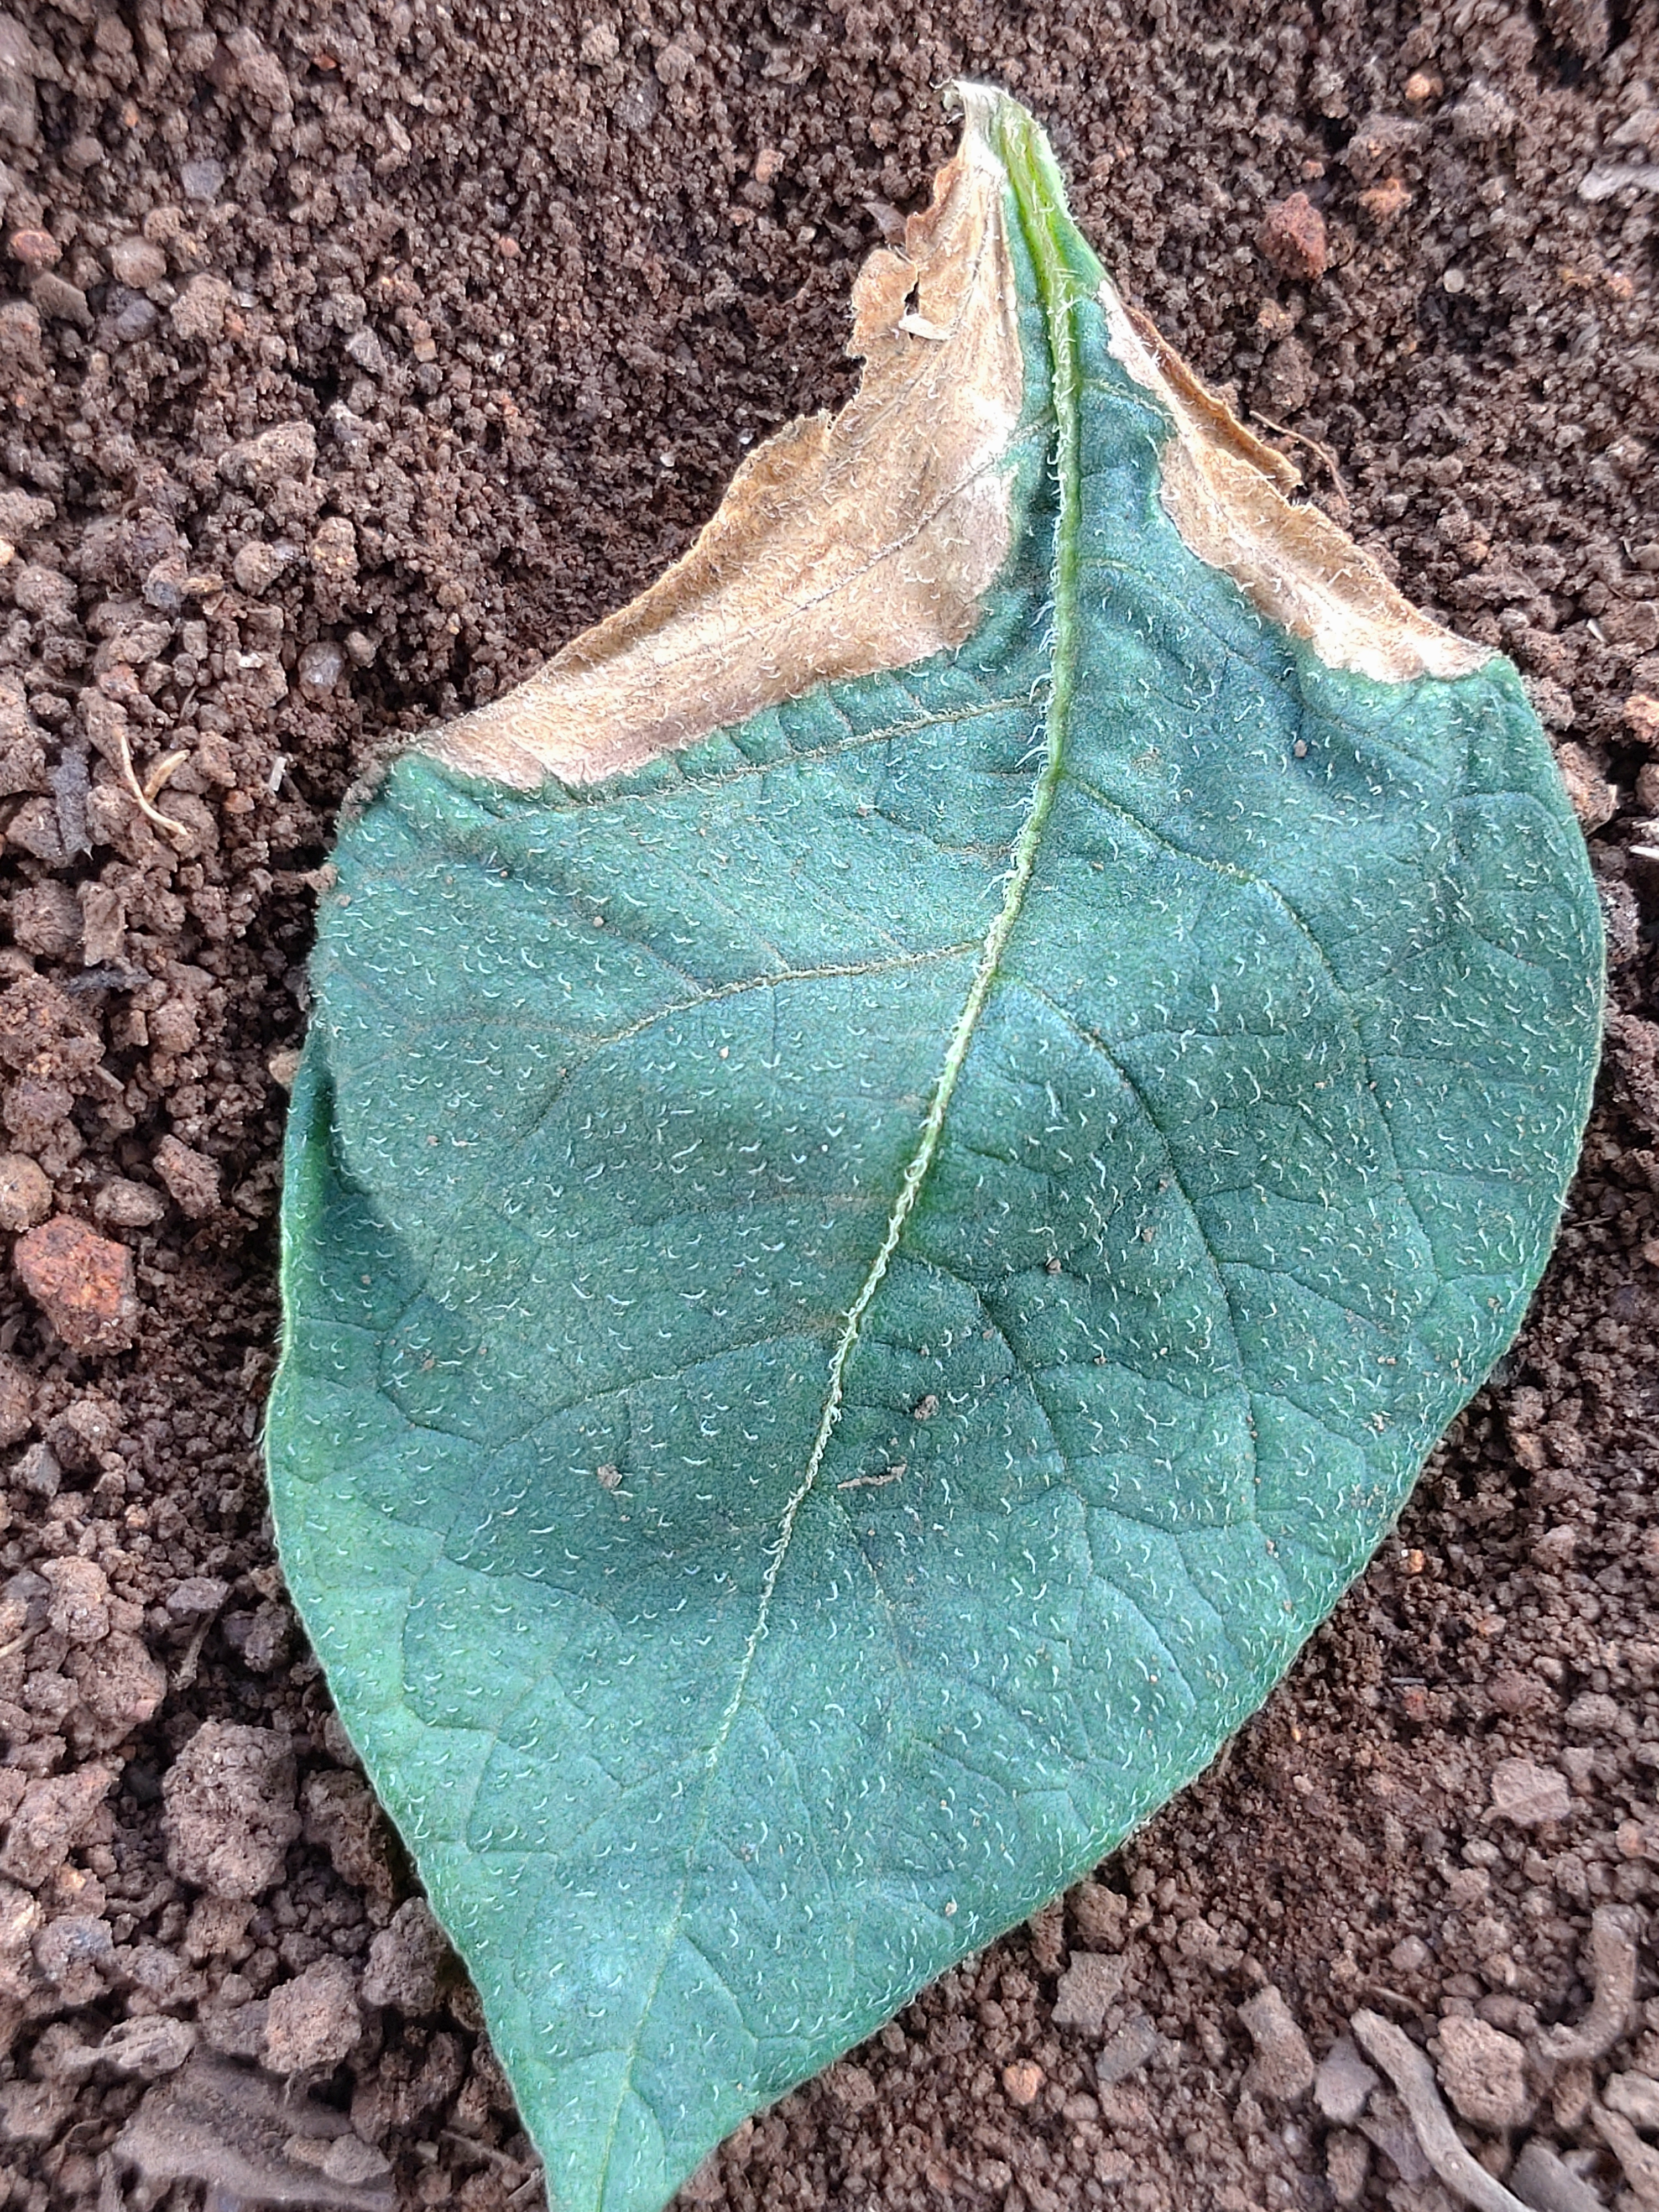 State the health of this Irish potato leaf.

early blight
